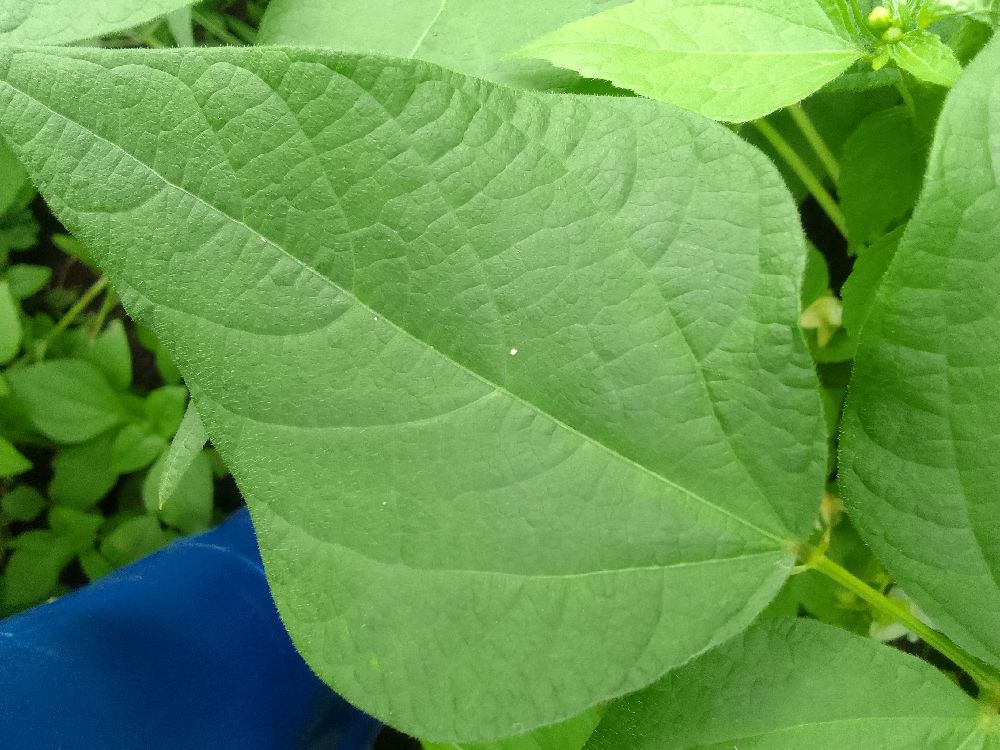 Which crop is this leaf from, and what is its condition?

common bean, healthy
